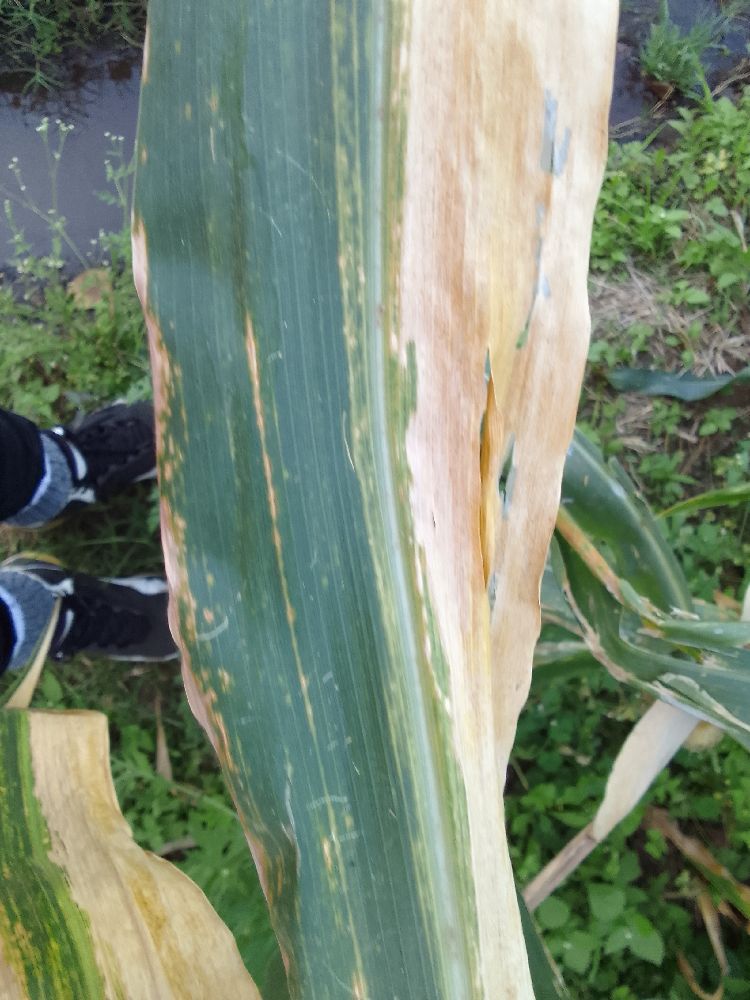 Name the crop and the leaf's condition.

maize, maize lethal necrosis
